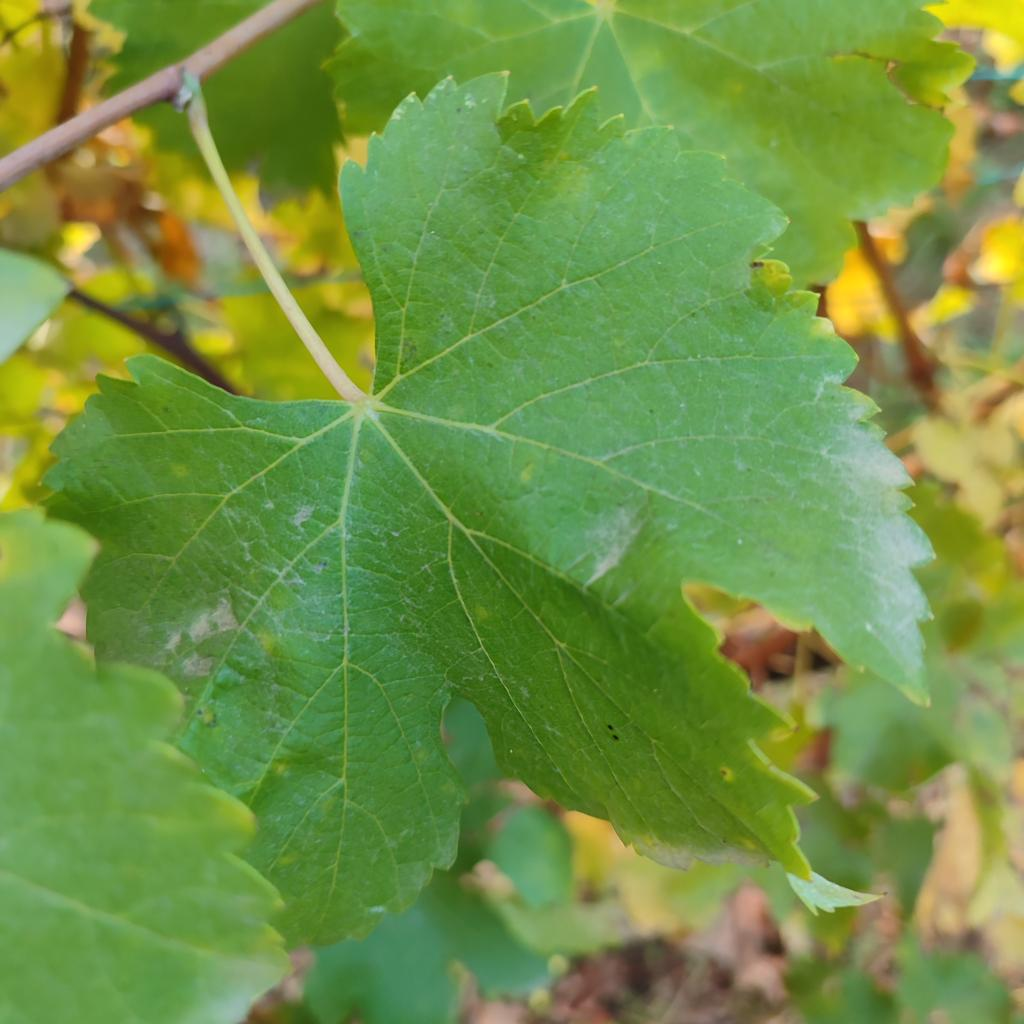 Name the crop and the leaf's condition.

grapevine, powdery mildew
